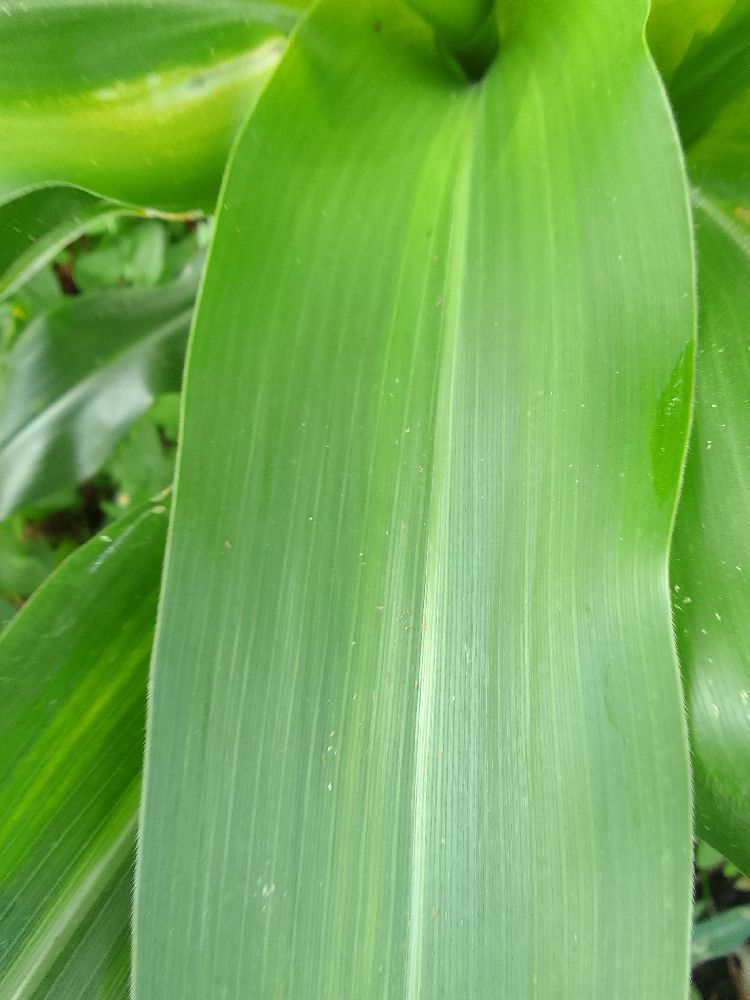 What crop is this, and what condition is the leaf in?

maize, healthy
